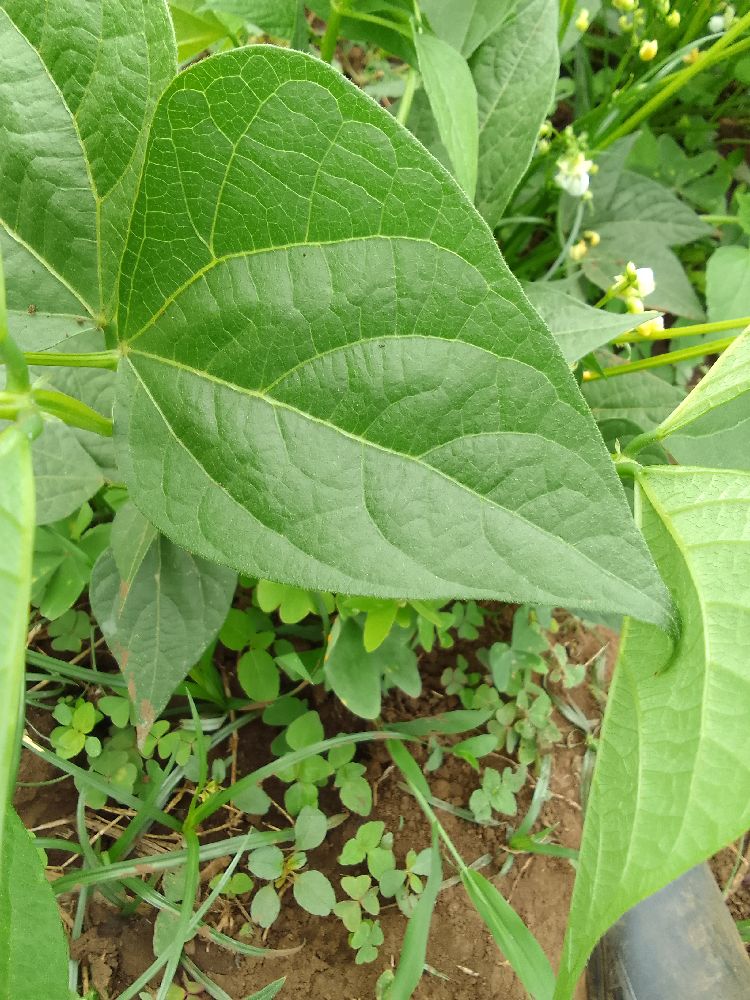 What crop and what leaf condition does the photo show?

common bean, healthy
